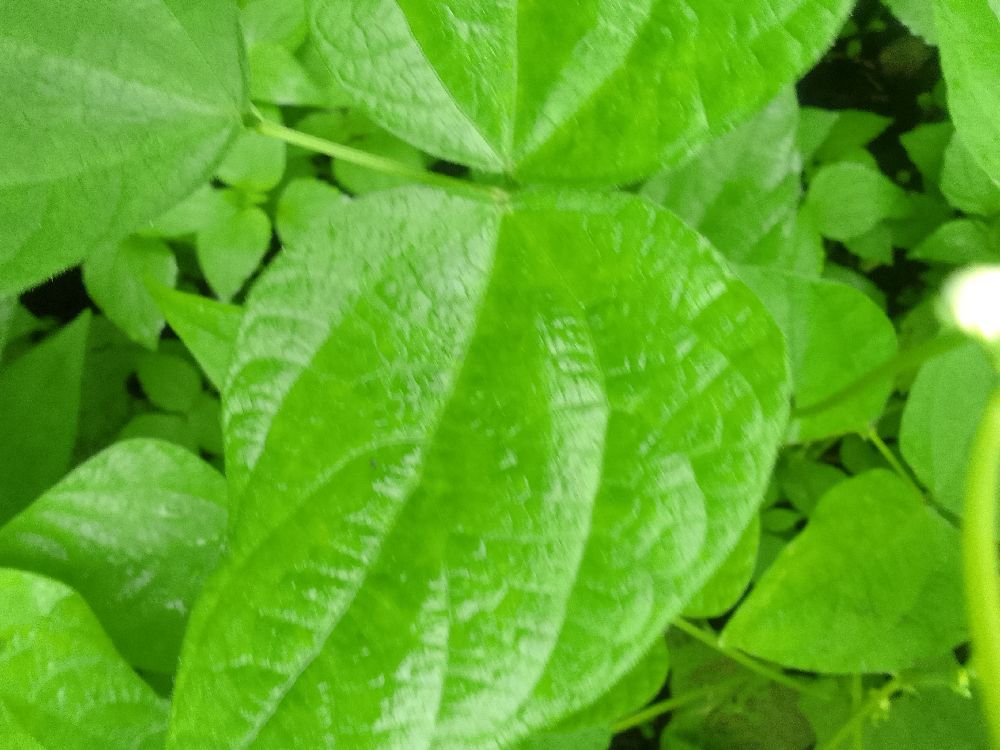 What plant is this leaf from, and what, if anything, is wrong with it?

common bean, healthy
